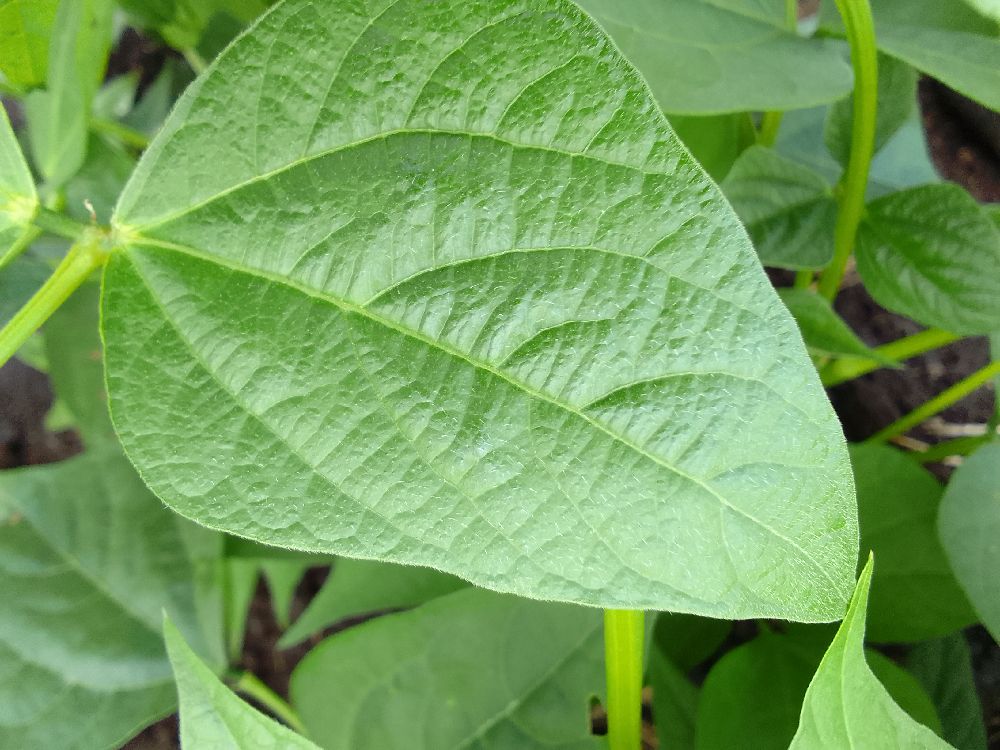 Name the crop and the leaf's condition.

common bean, healthy
